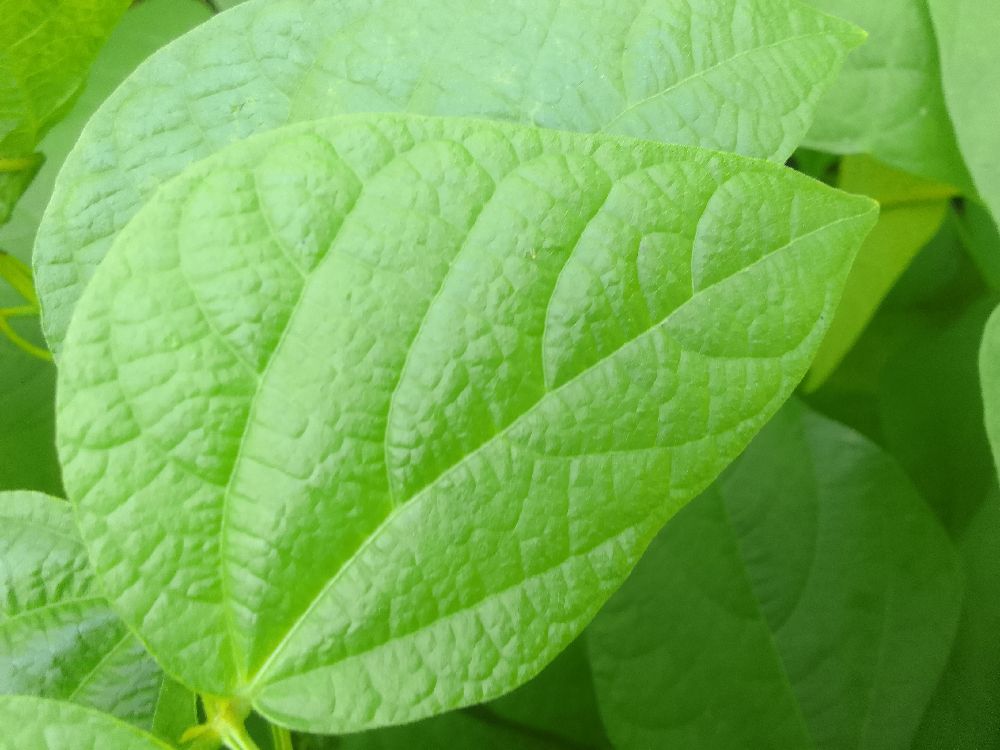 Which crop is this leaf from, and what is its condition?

common bean, healthy
